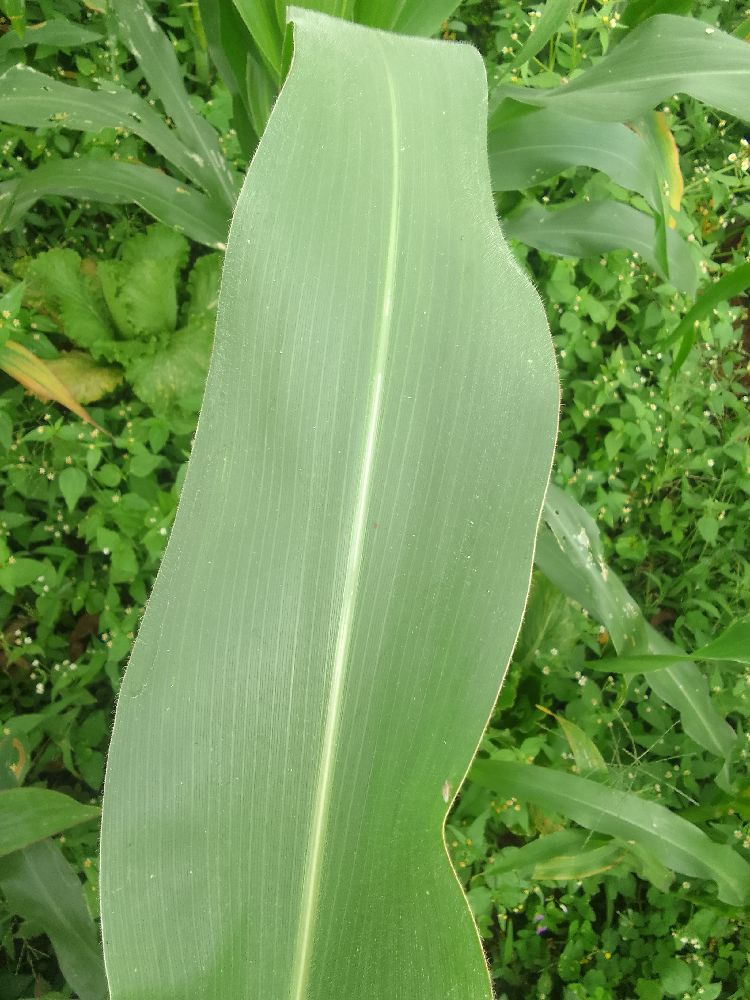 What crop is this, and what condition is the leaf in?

maize, healthy
